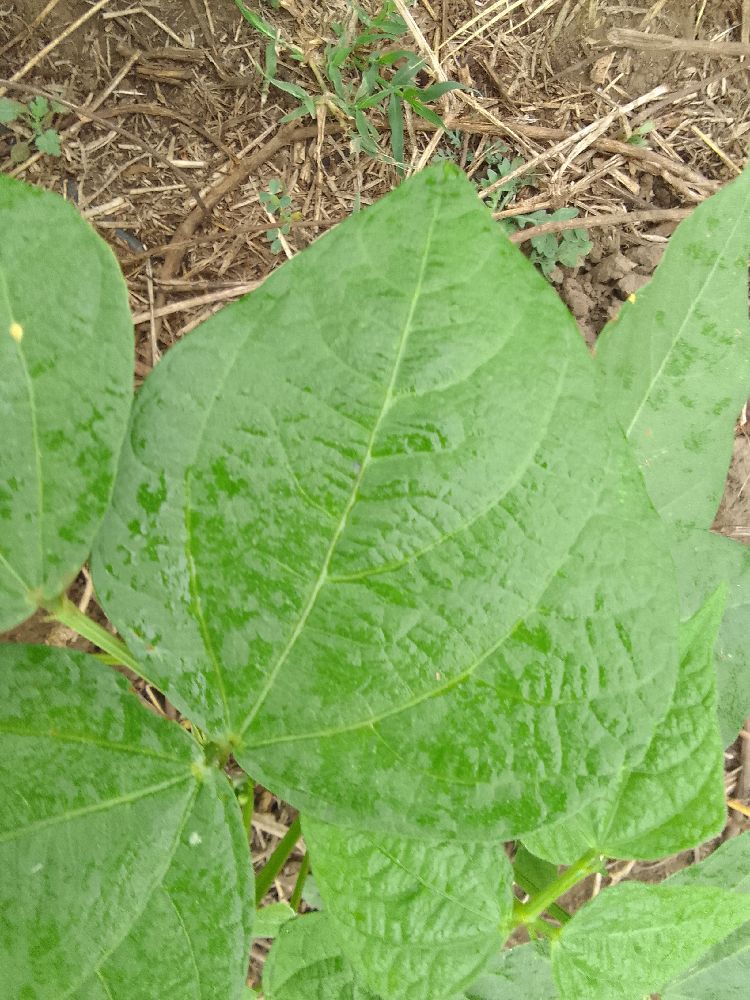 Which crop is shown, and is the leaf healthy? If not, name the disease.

common bean, healthy
